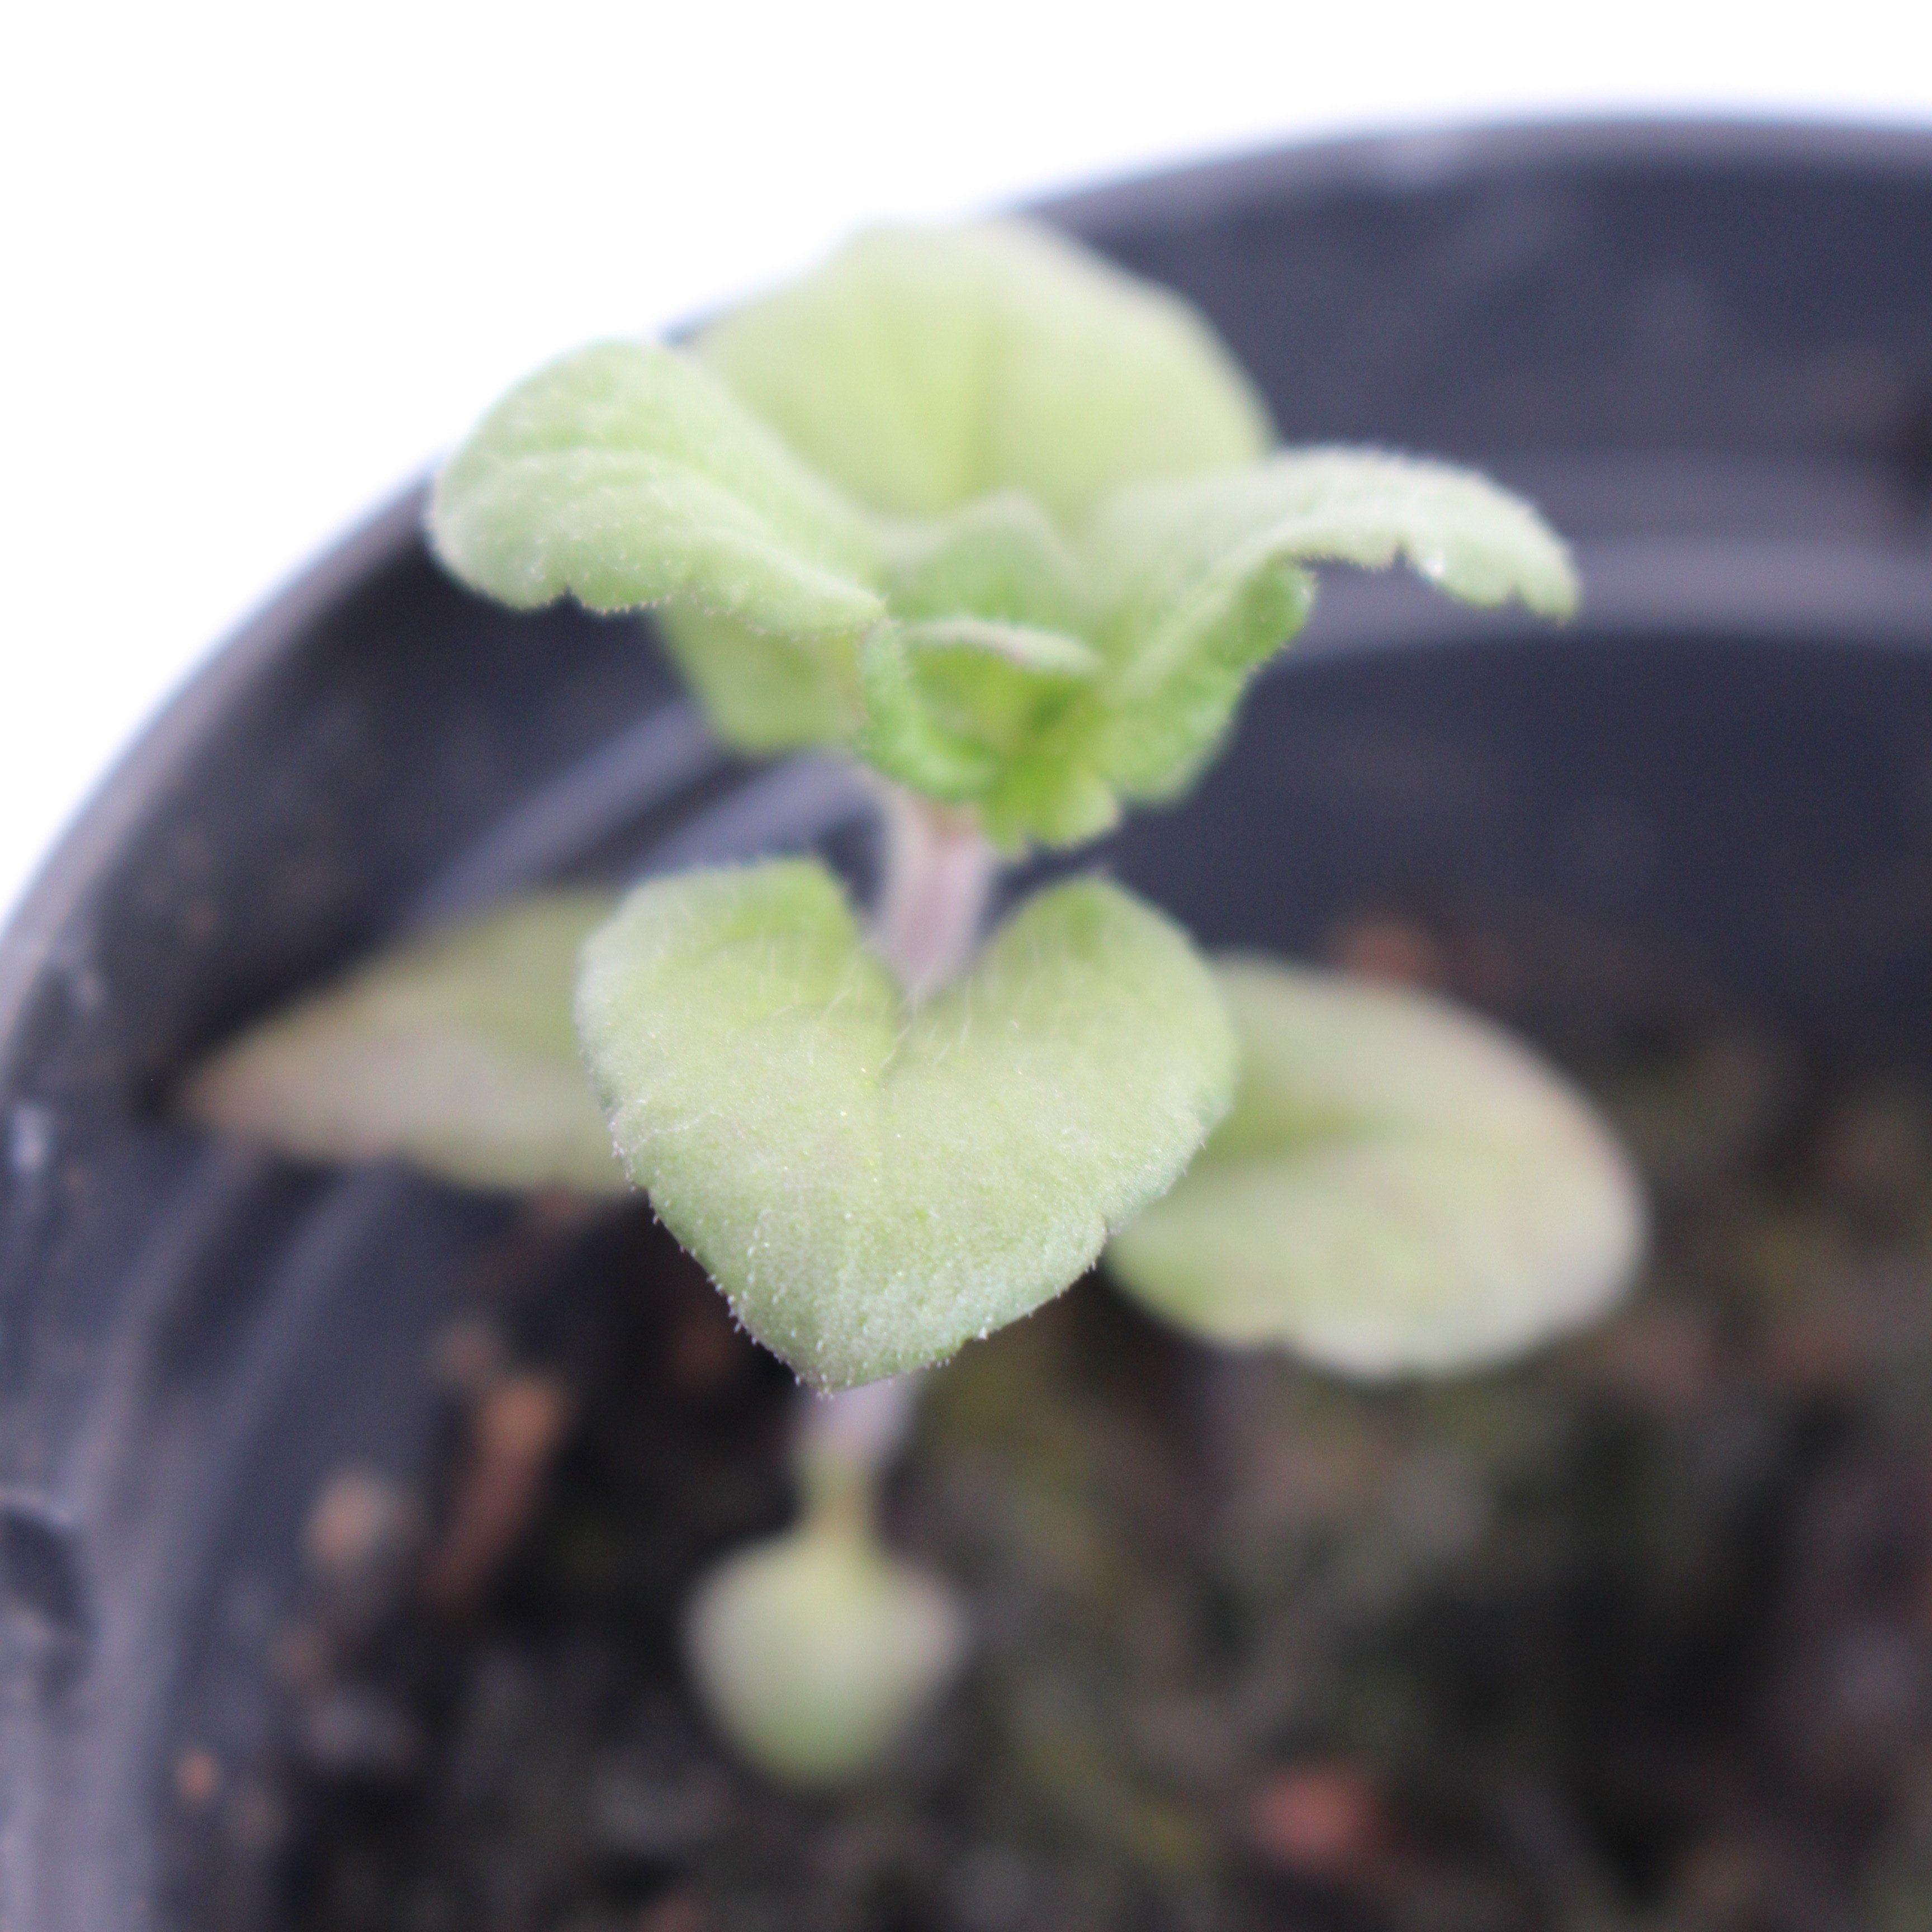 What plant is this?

Veronica persica
